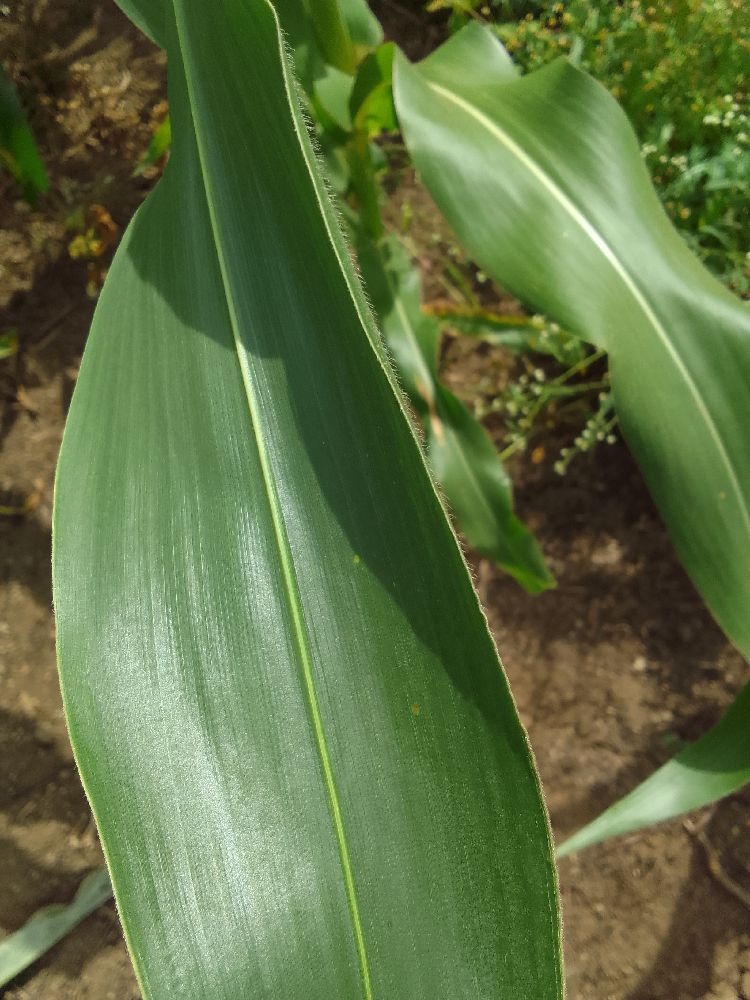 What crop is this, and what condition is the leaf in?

maize, healthy
